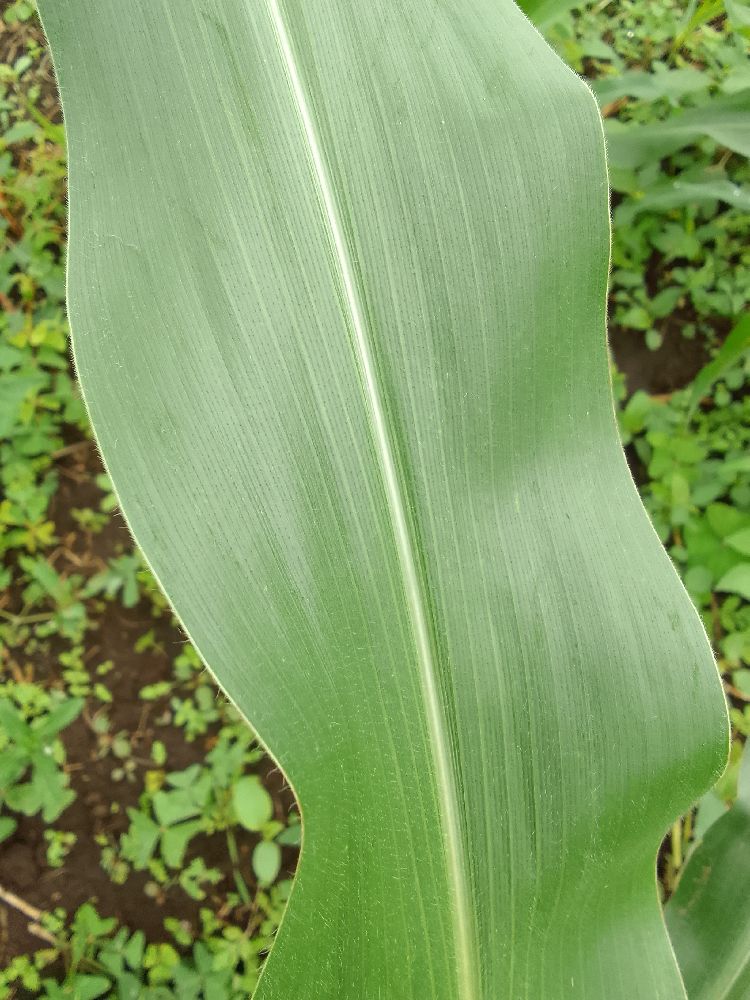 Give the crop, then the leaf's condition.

maize, healthy
